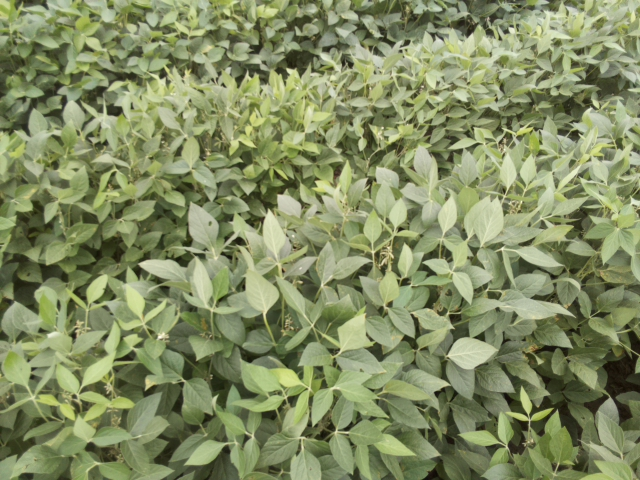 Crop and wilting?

soybean, leaflets folding inward at secondary pulvinus with no turgor loss in leaflets or petioles
